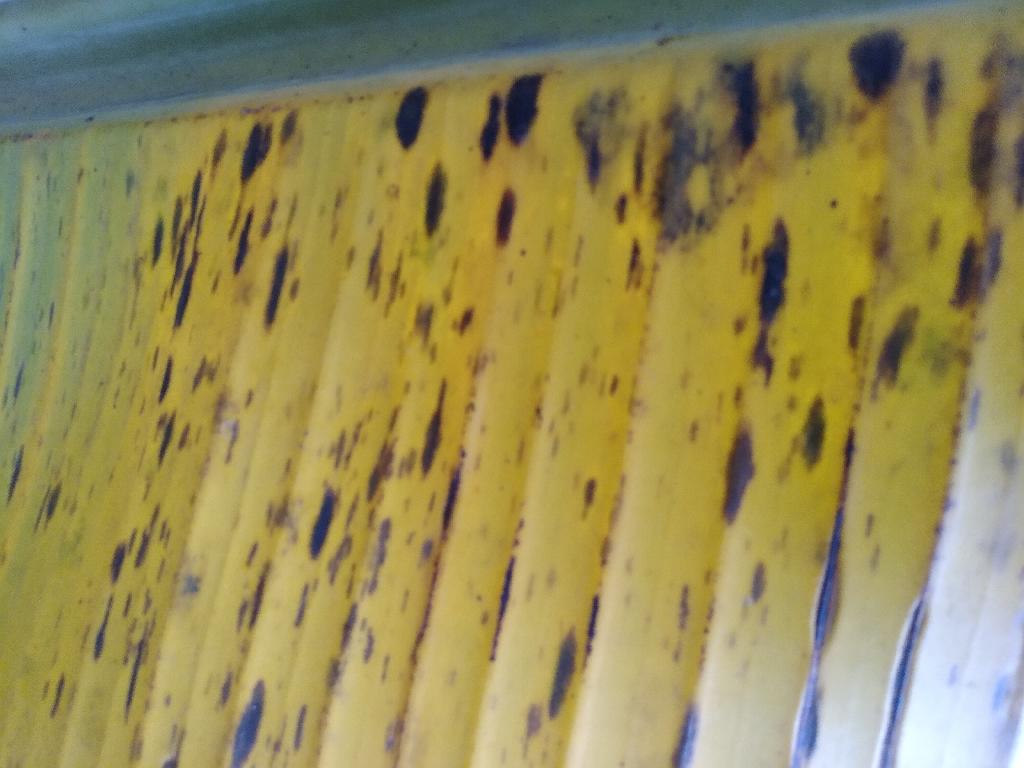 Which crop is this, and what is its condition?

banana, black sigatoka
